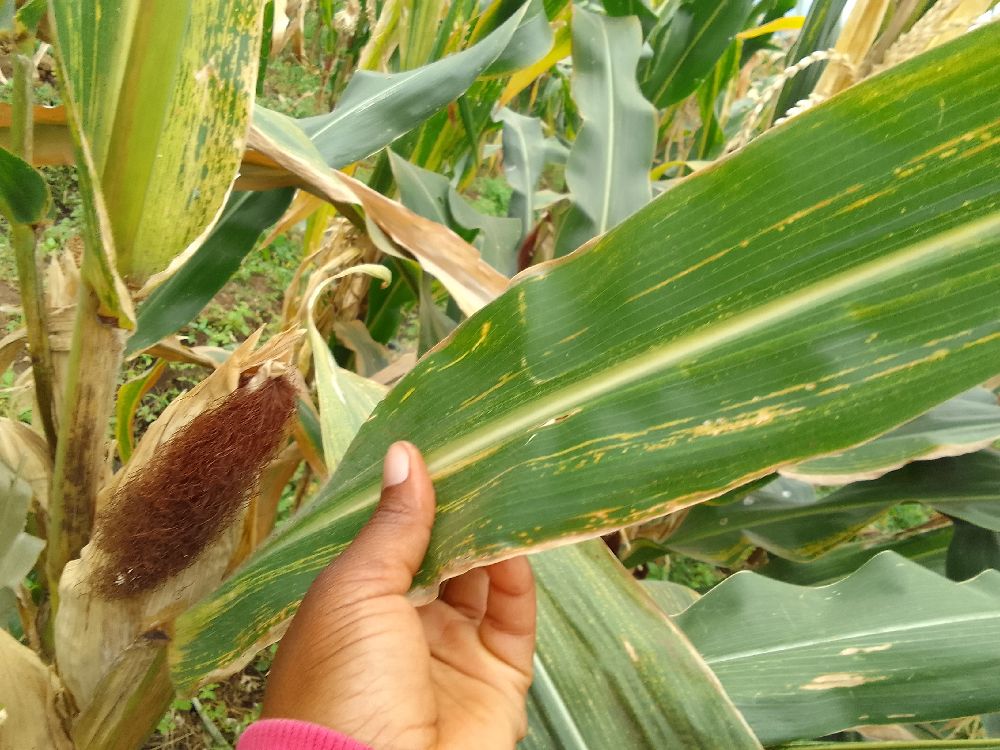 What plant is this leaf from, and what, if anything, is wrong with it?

maize, maize lethal necrosis
